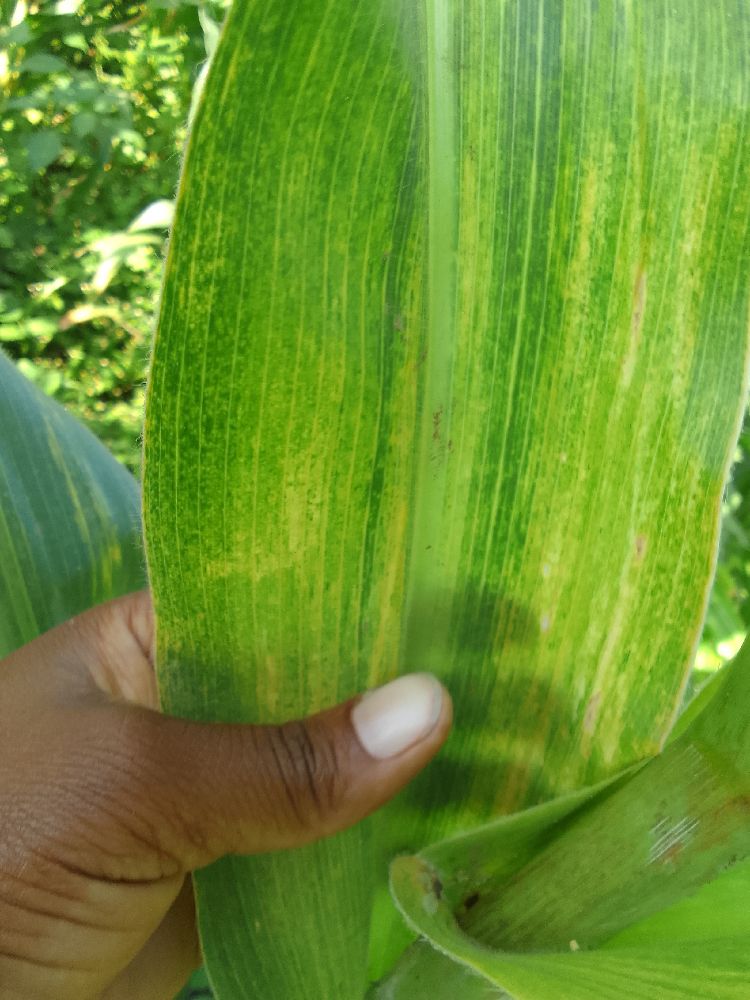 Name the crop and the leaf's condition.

maize, maize lethal necrosis
